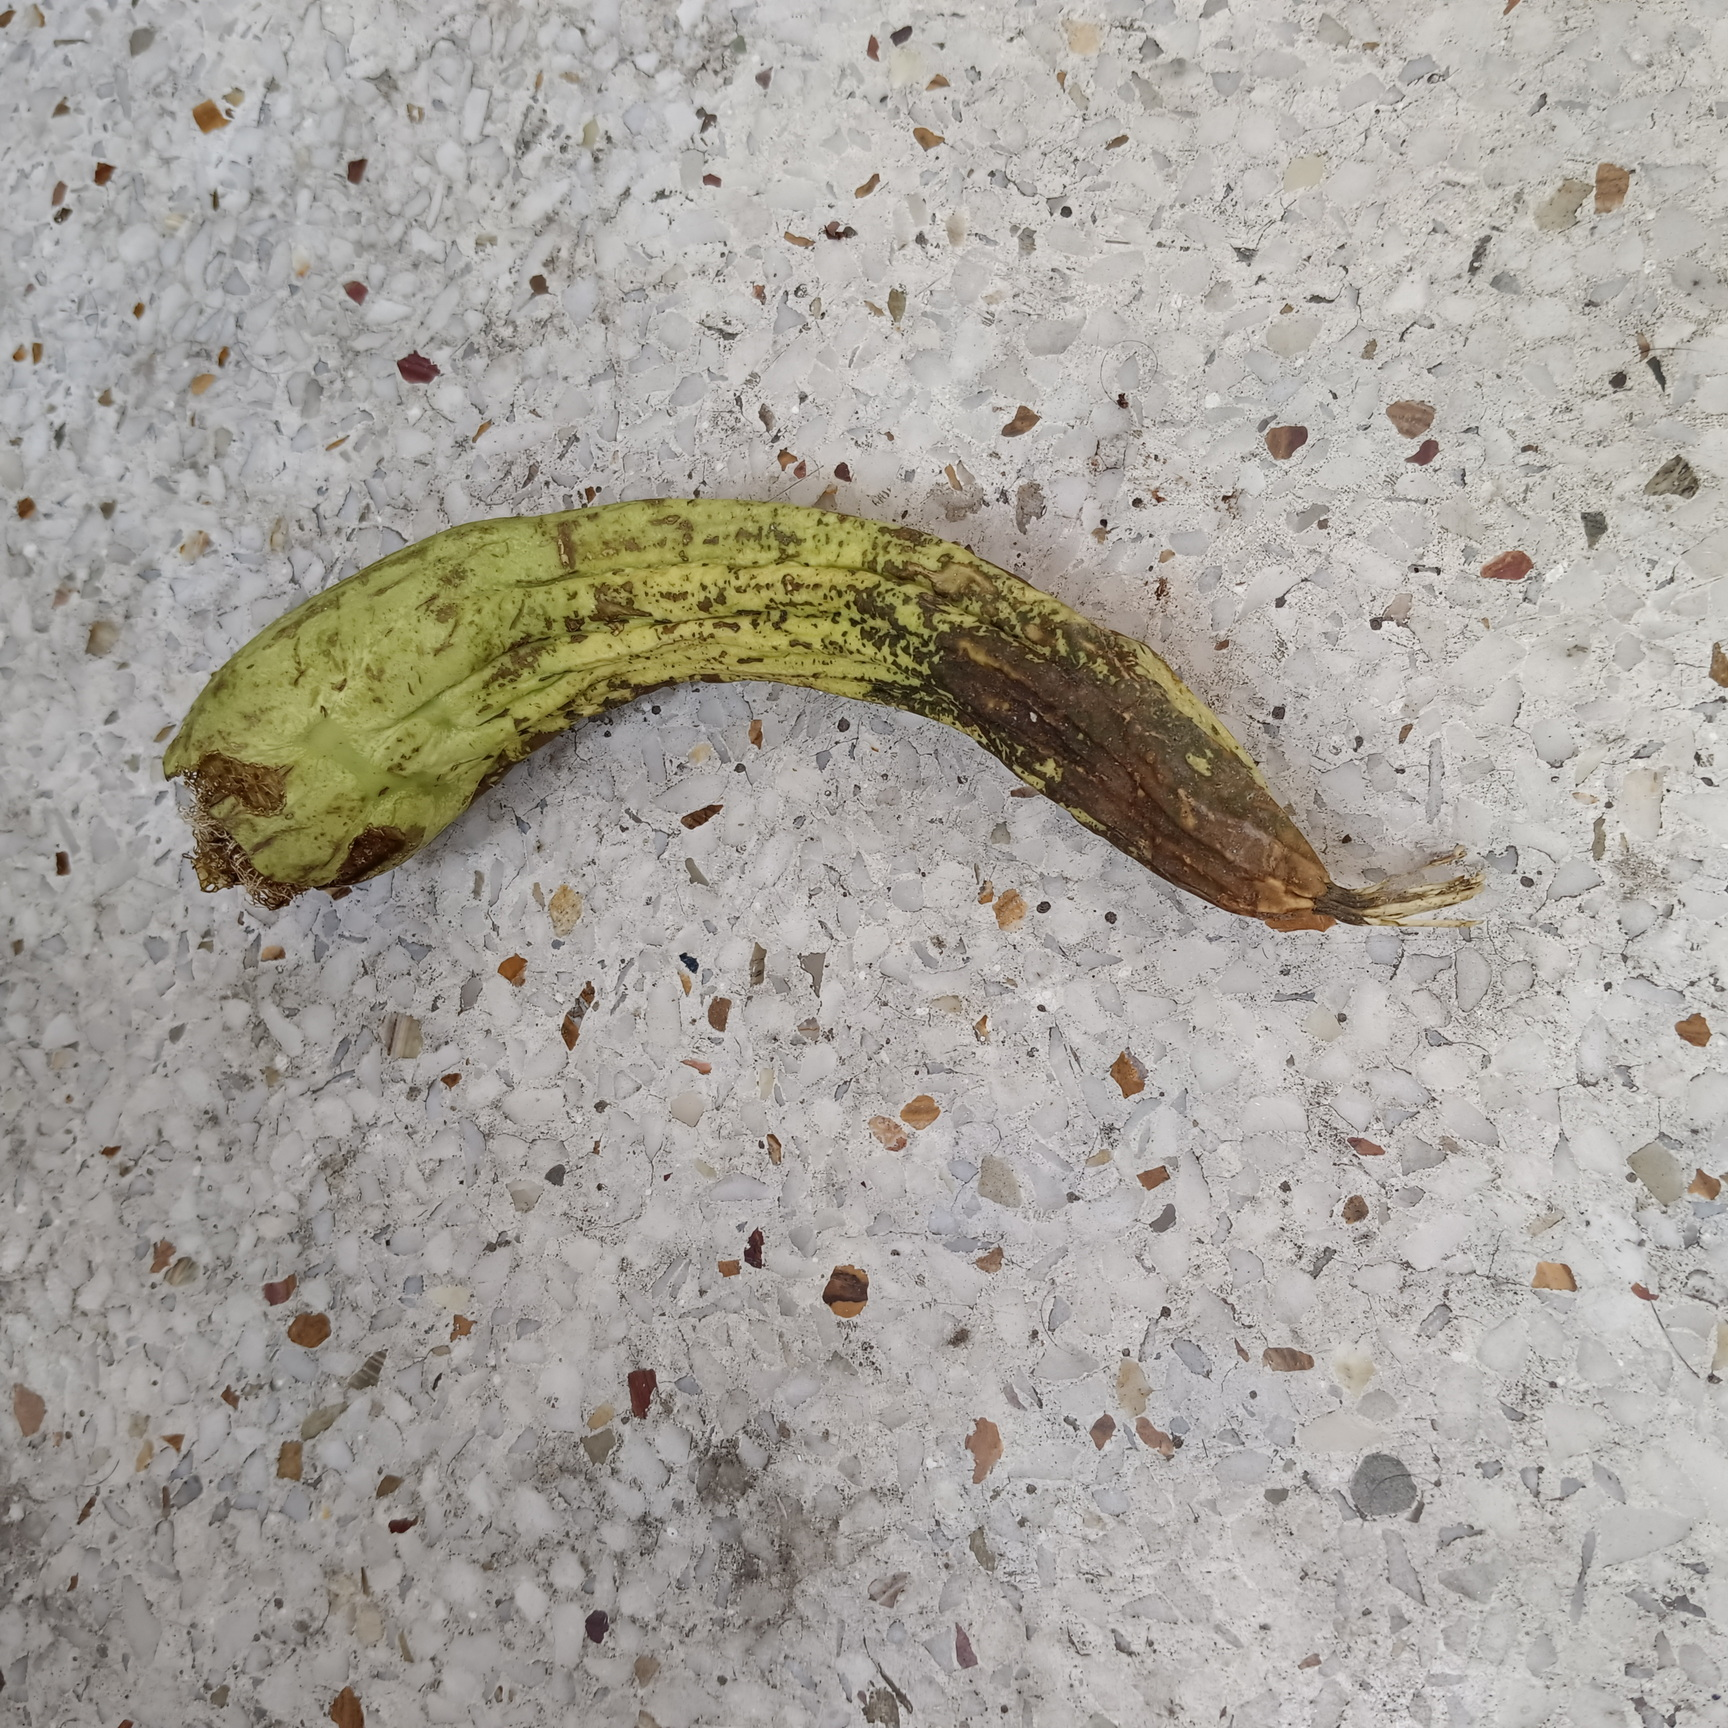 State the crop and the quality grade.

luffa, faulty
